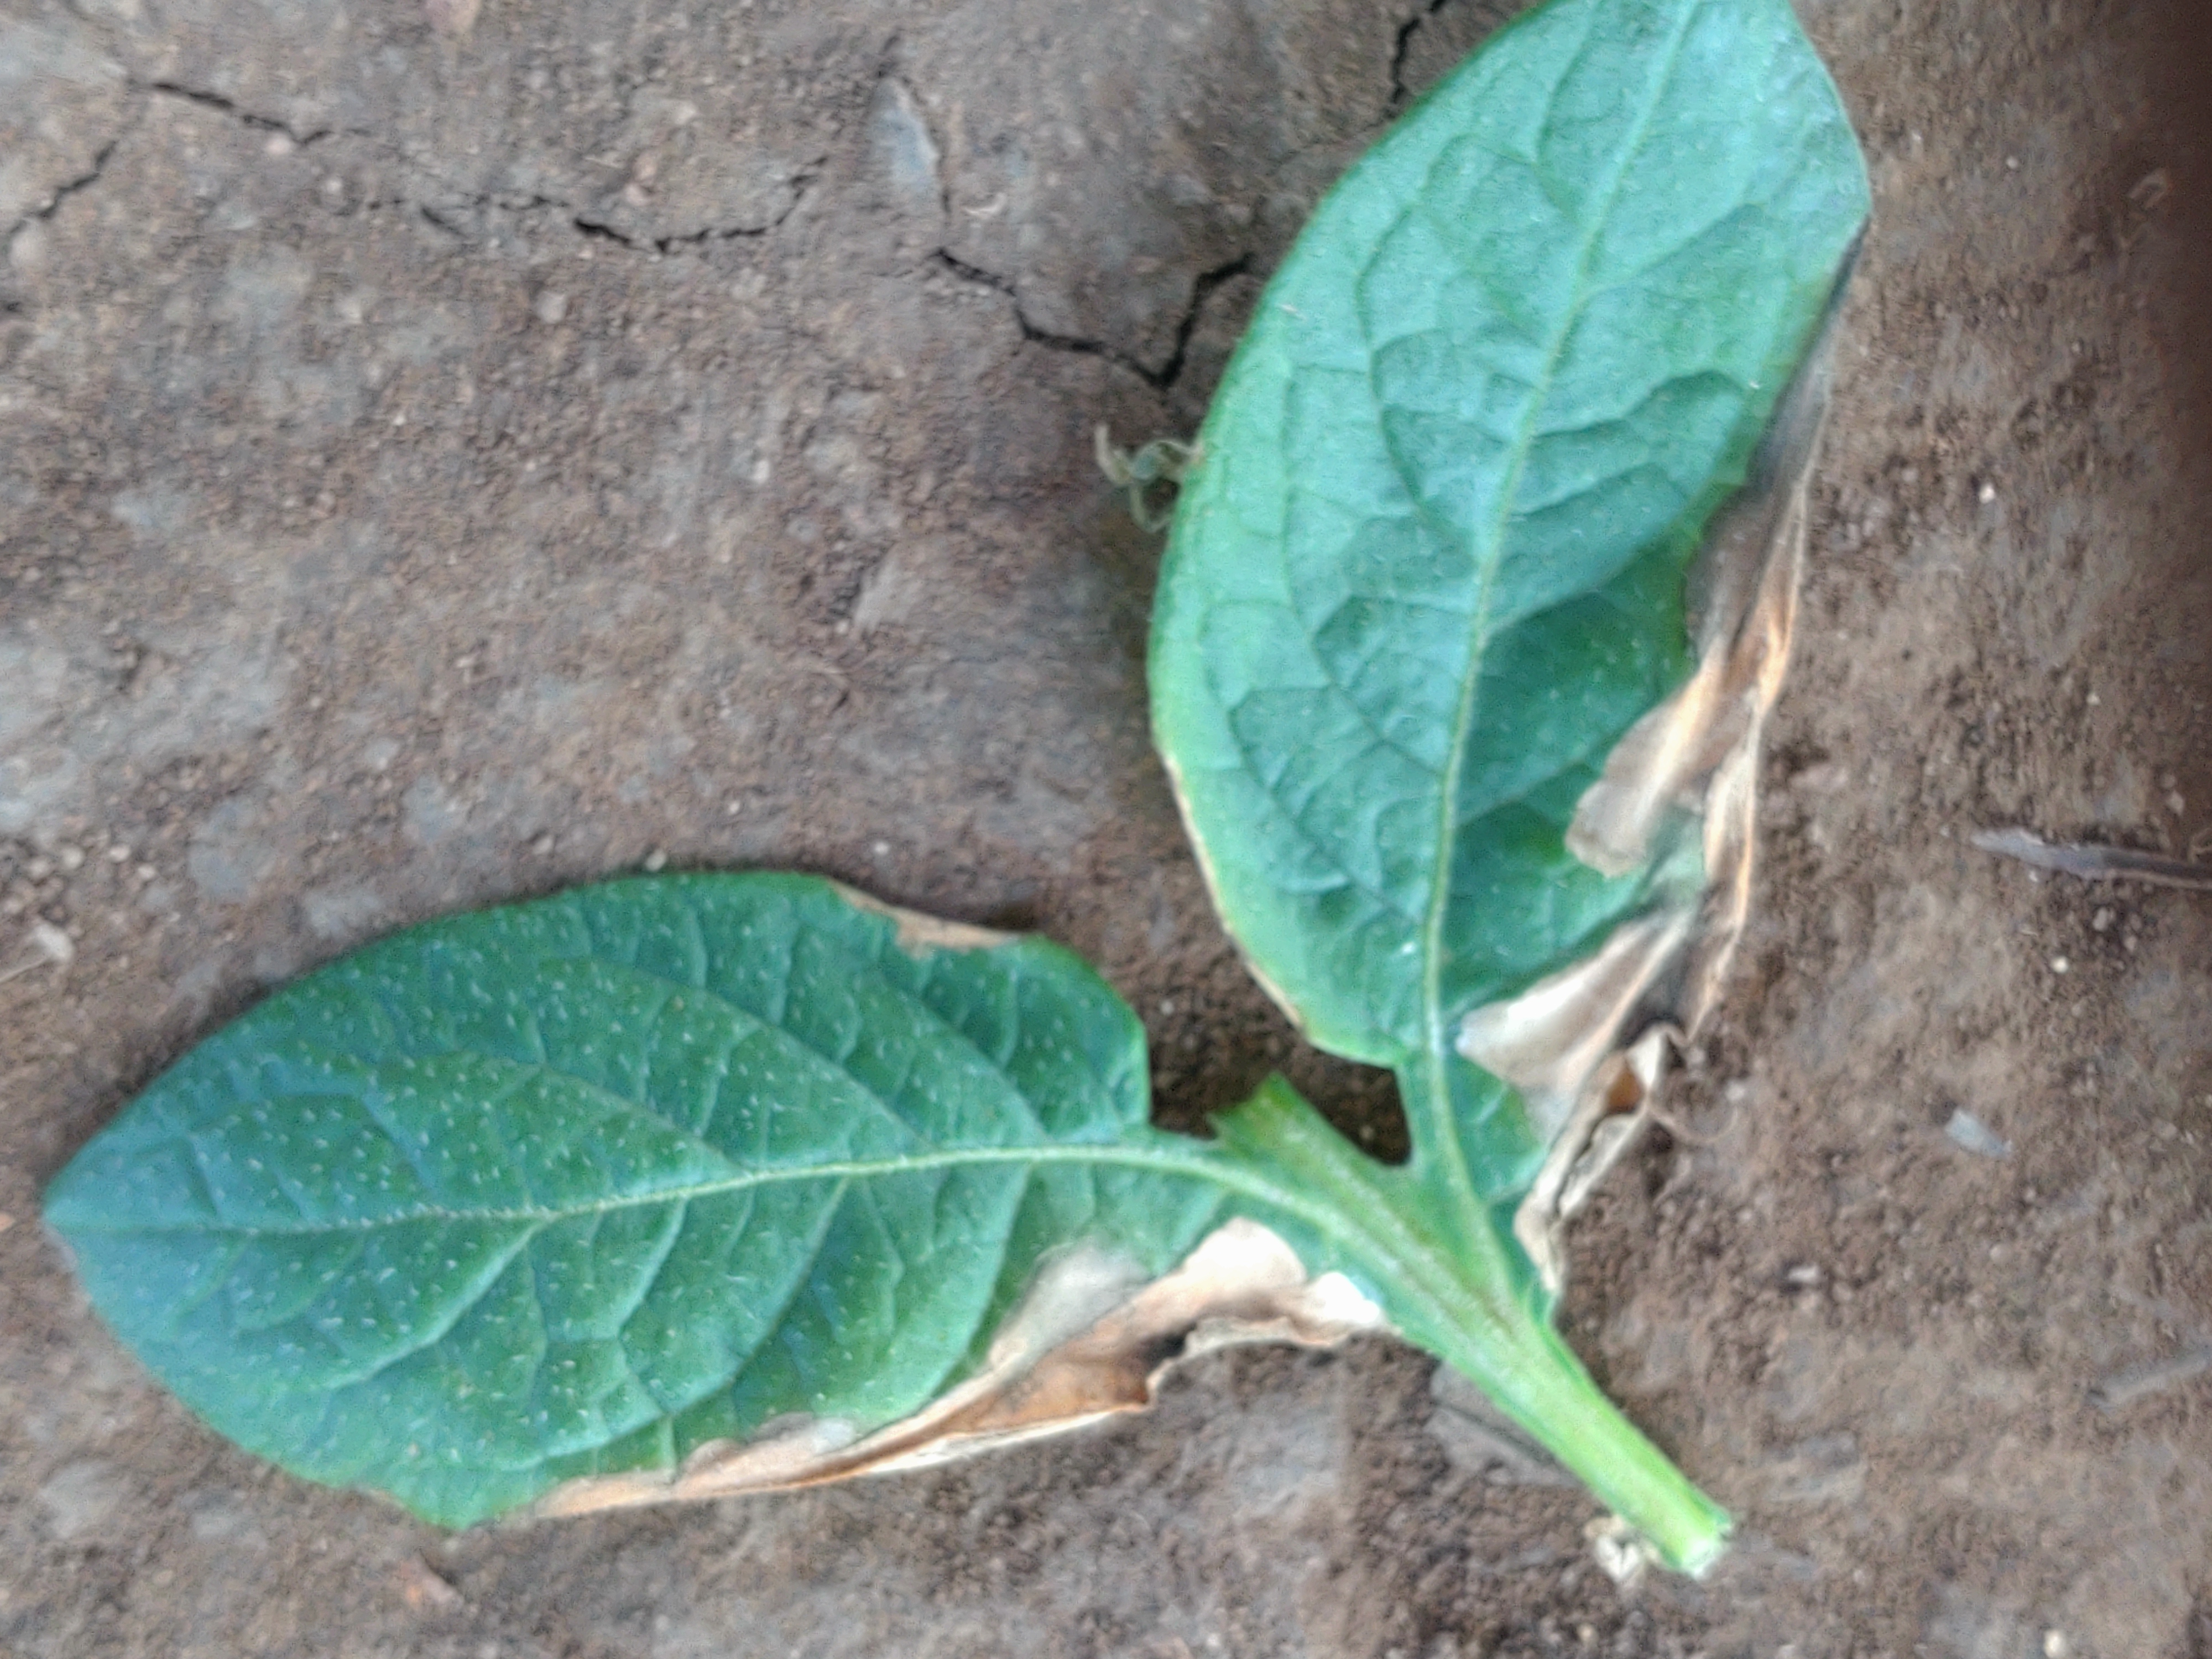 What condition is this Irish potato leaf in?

early blight
